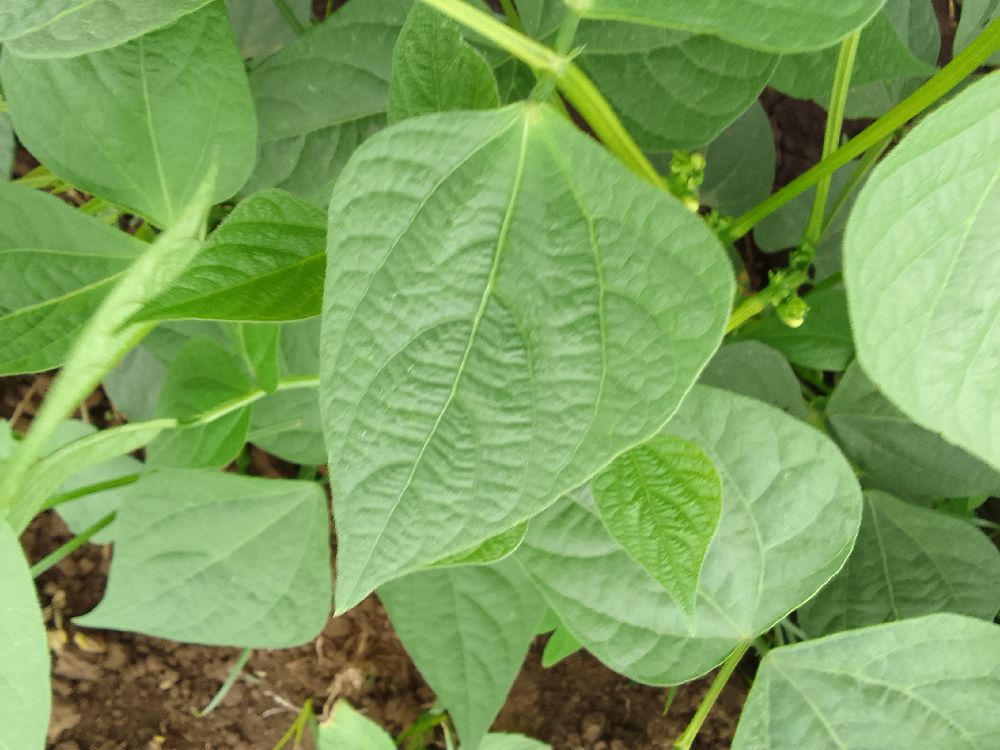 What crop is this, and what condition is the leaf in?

common bean, healthy
